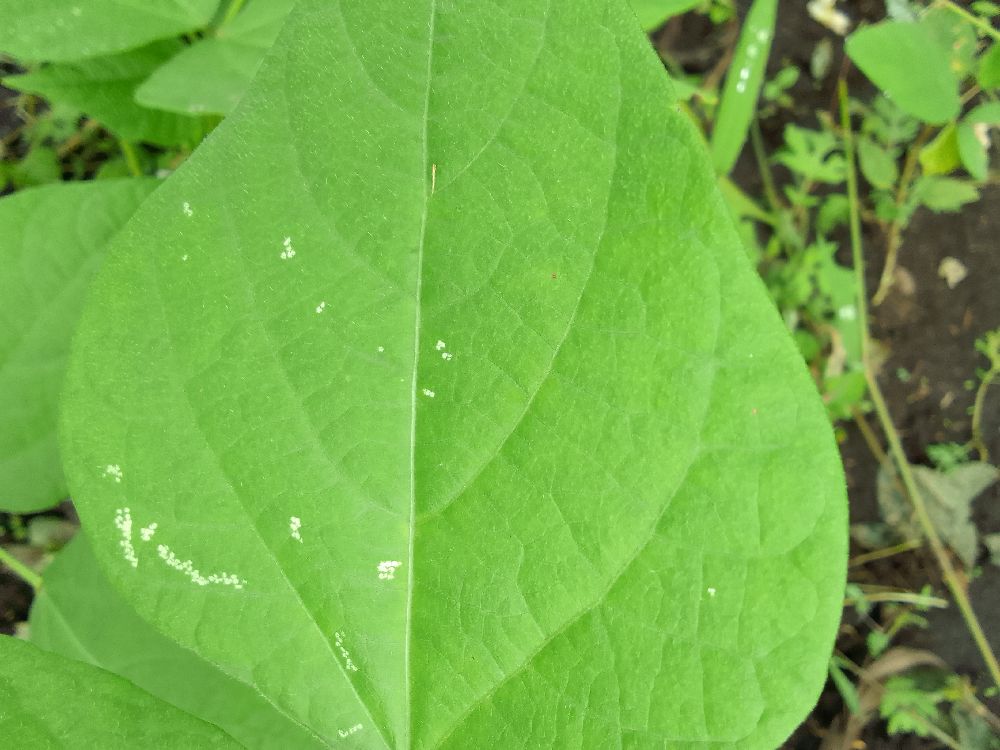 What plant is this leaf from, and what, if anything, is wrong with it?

common bean, healthy
